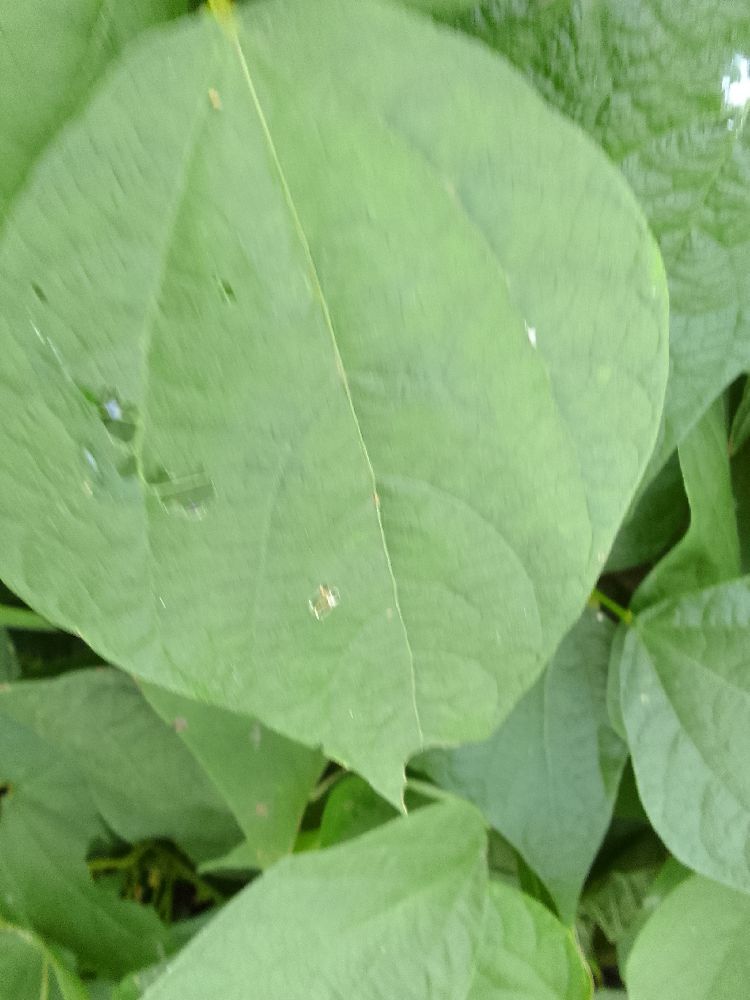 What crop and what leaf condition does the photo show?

common bean, healthy
